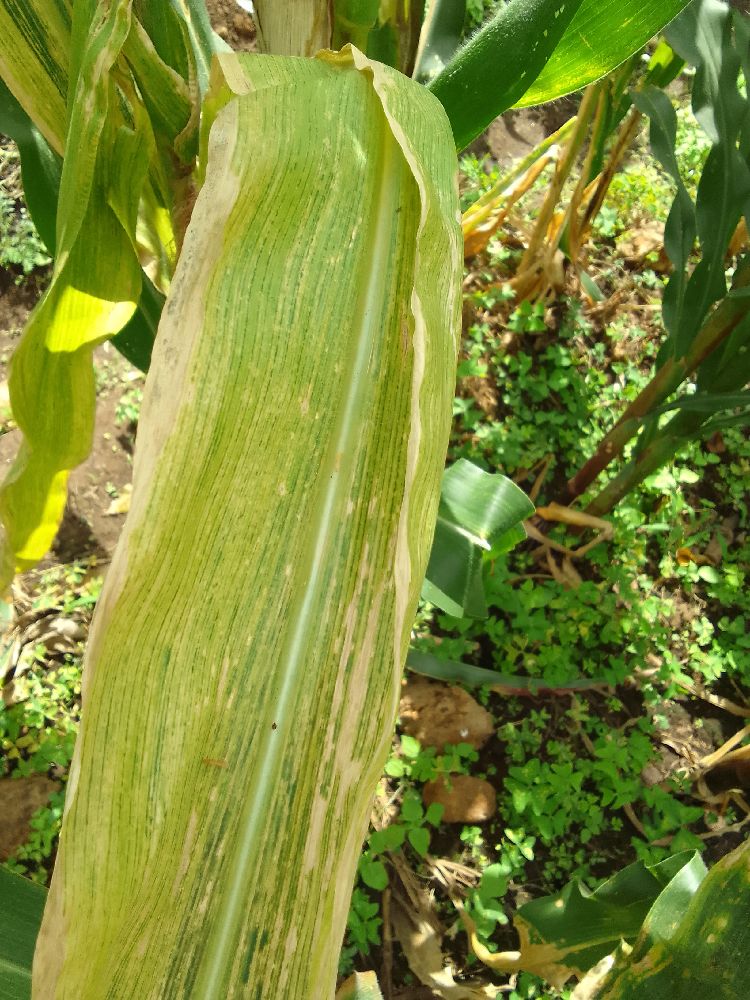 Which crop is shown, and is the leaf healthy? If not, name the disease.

maize, maize lethal necrosis
